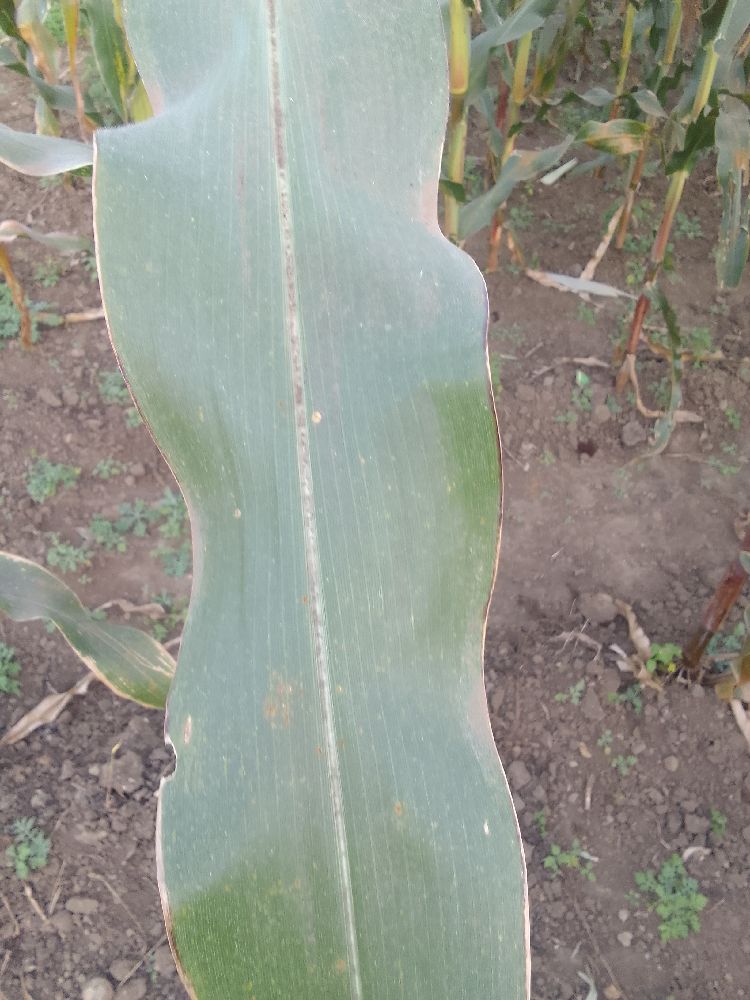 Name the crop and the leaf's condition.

maize, healthy
